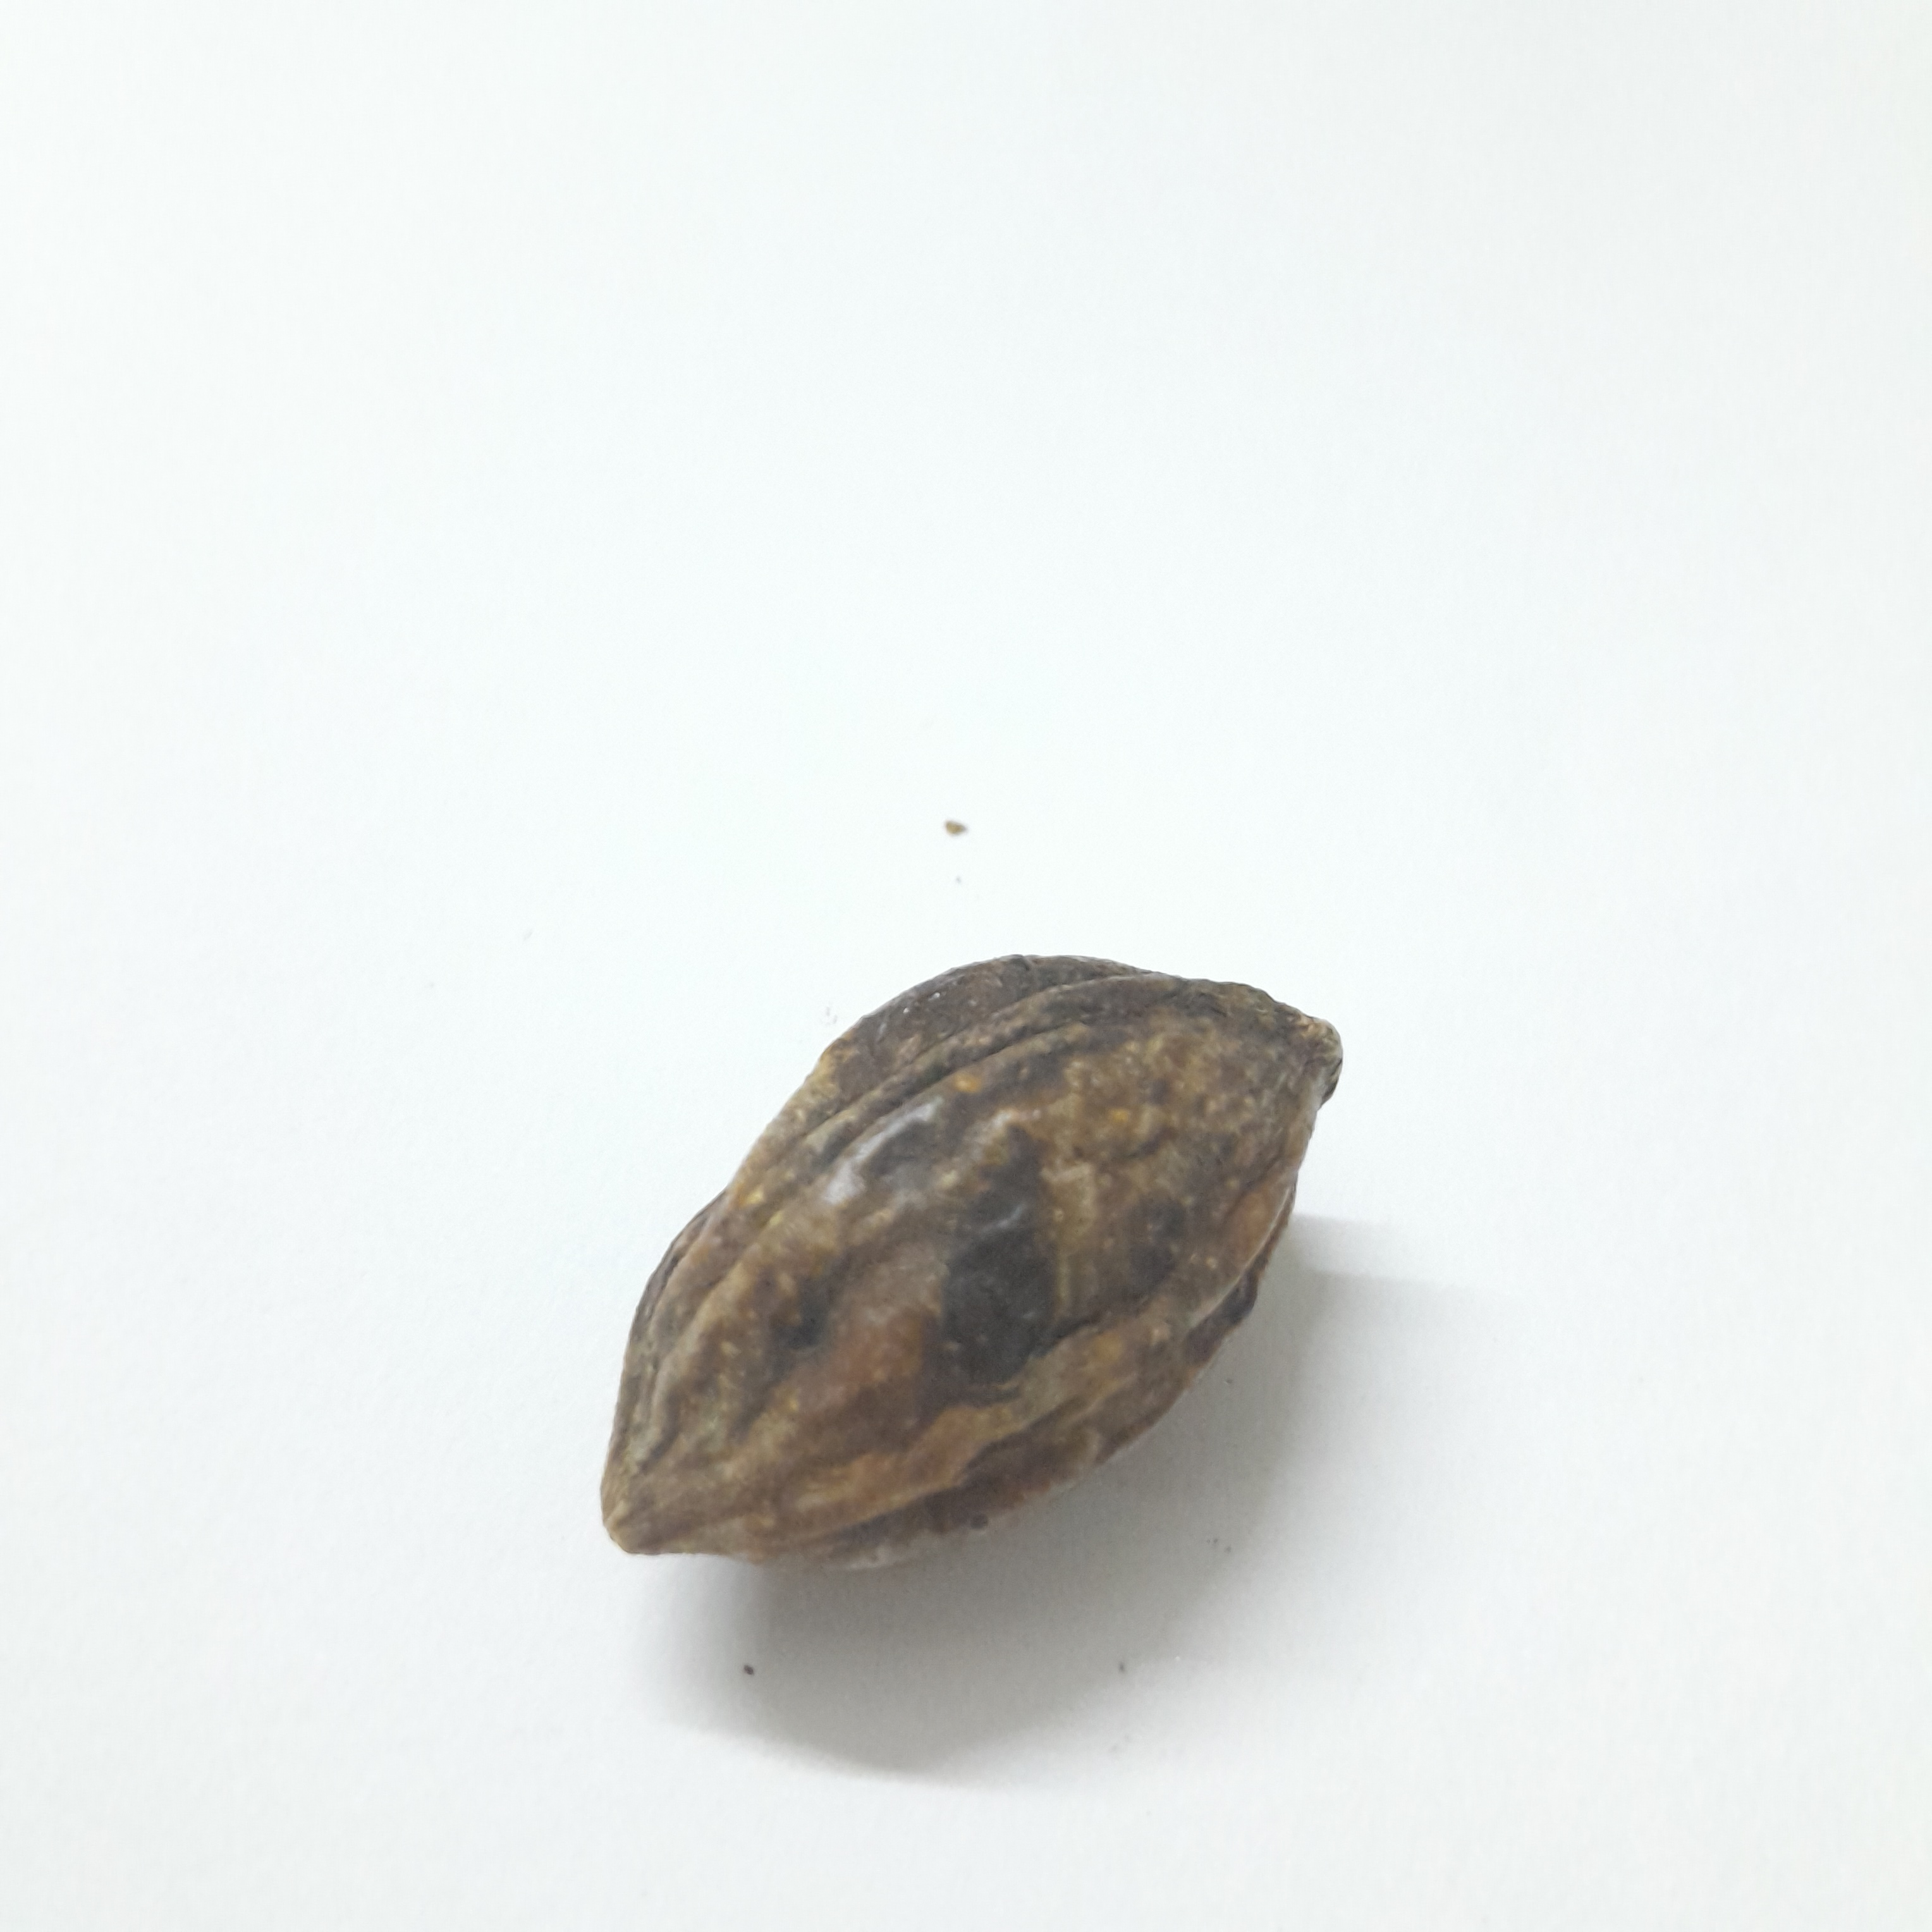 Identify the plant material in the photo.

hirdaa
